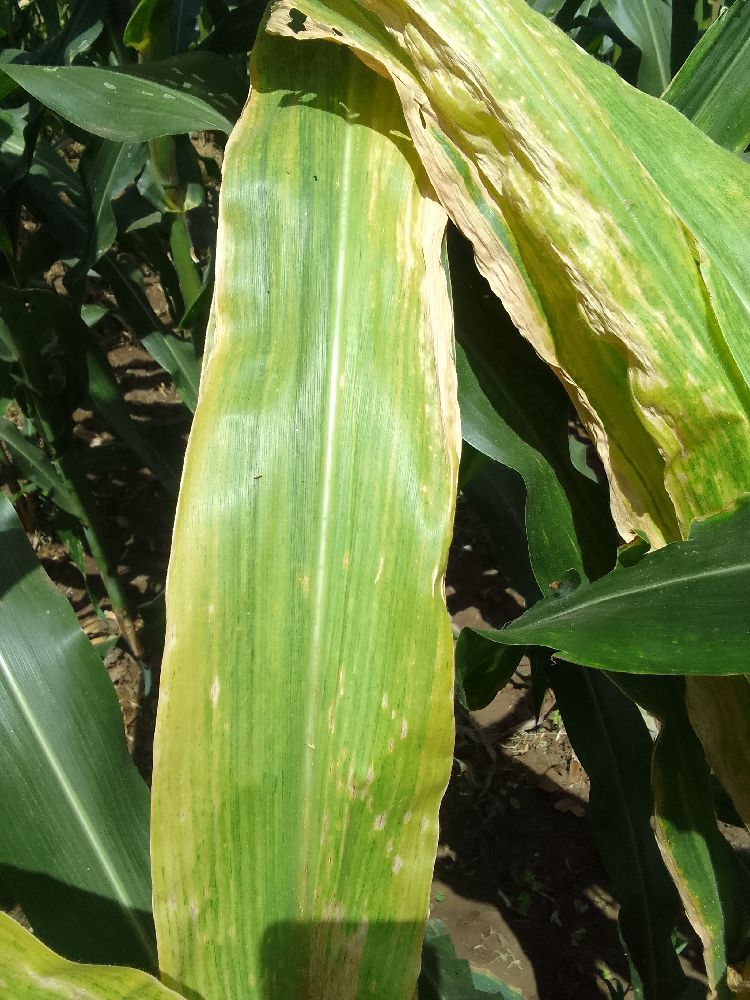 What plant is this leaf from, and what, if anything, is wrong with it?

maize, maize lethal necrosis
